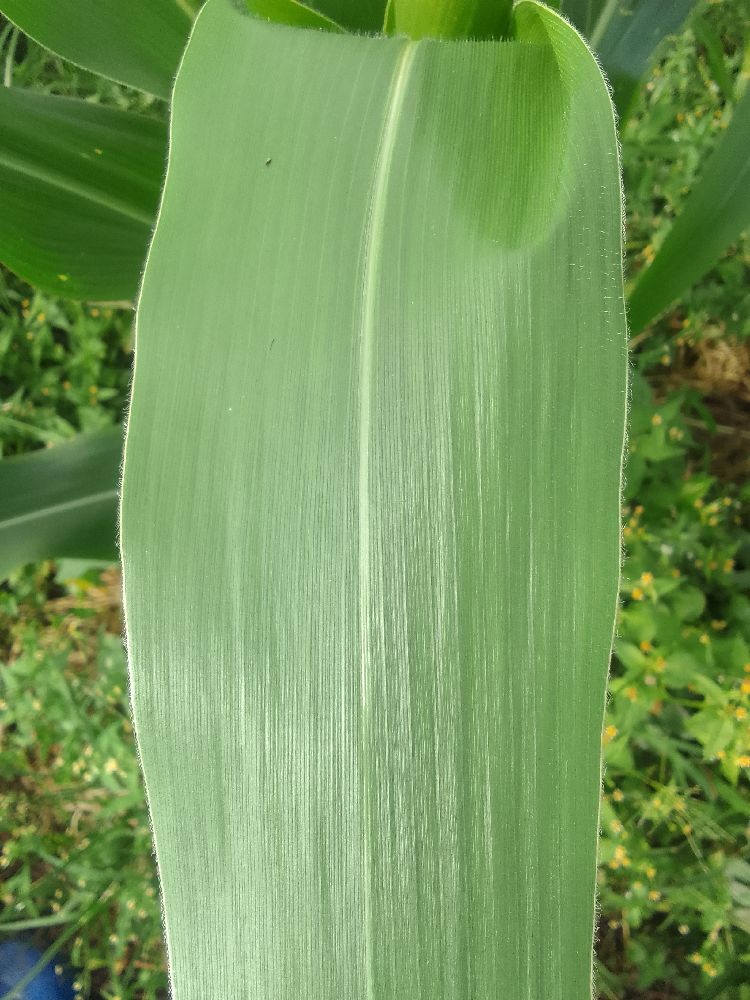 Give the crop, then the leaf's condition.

maize, healthy
